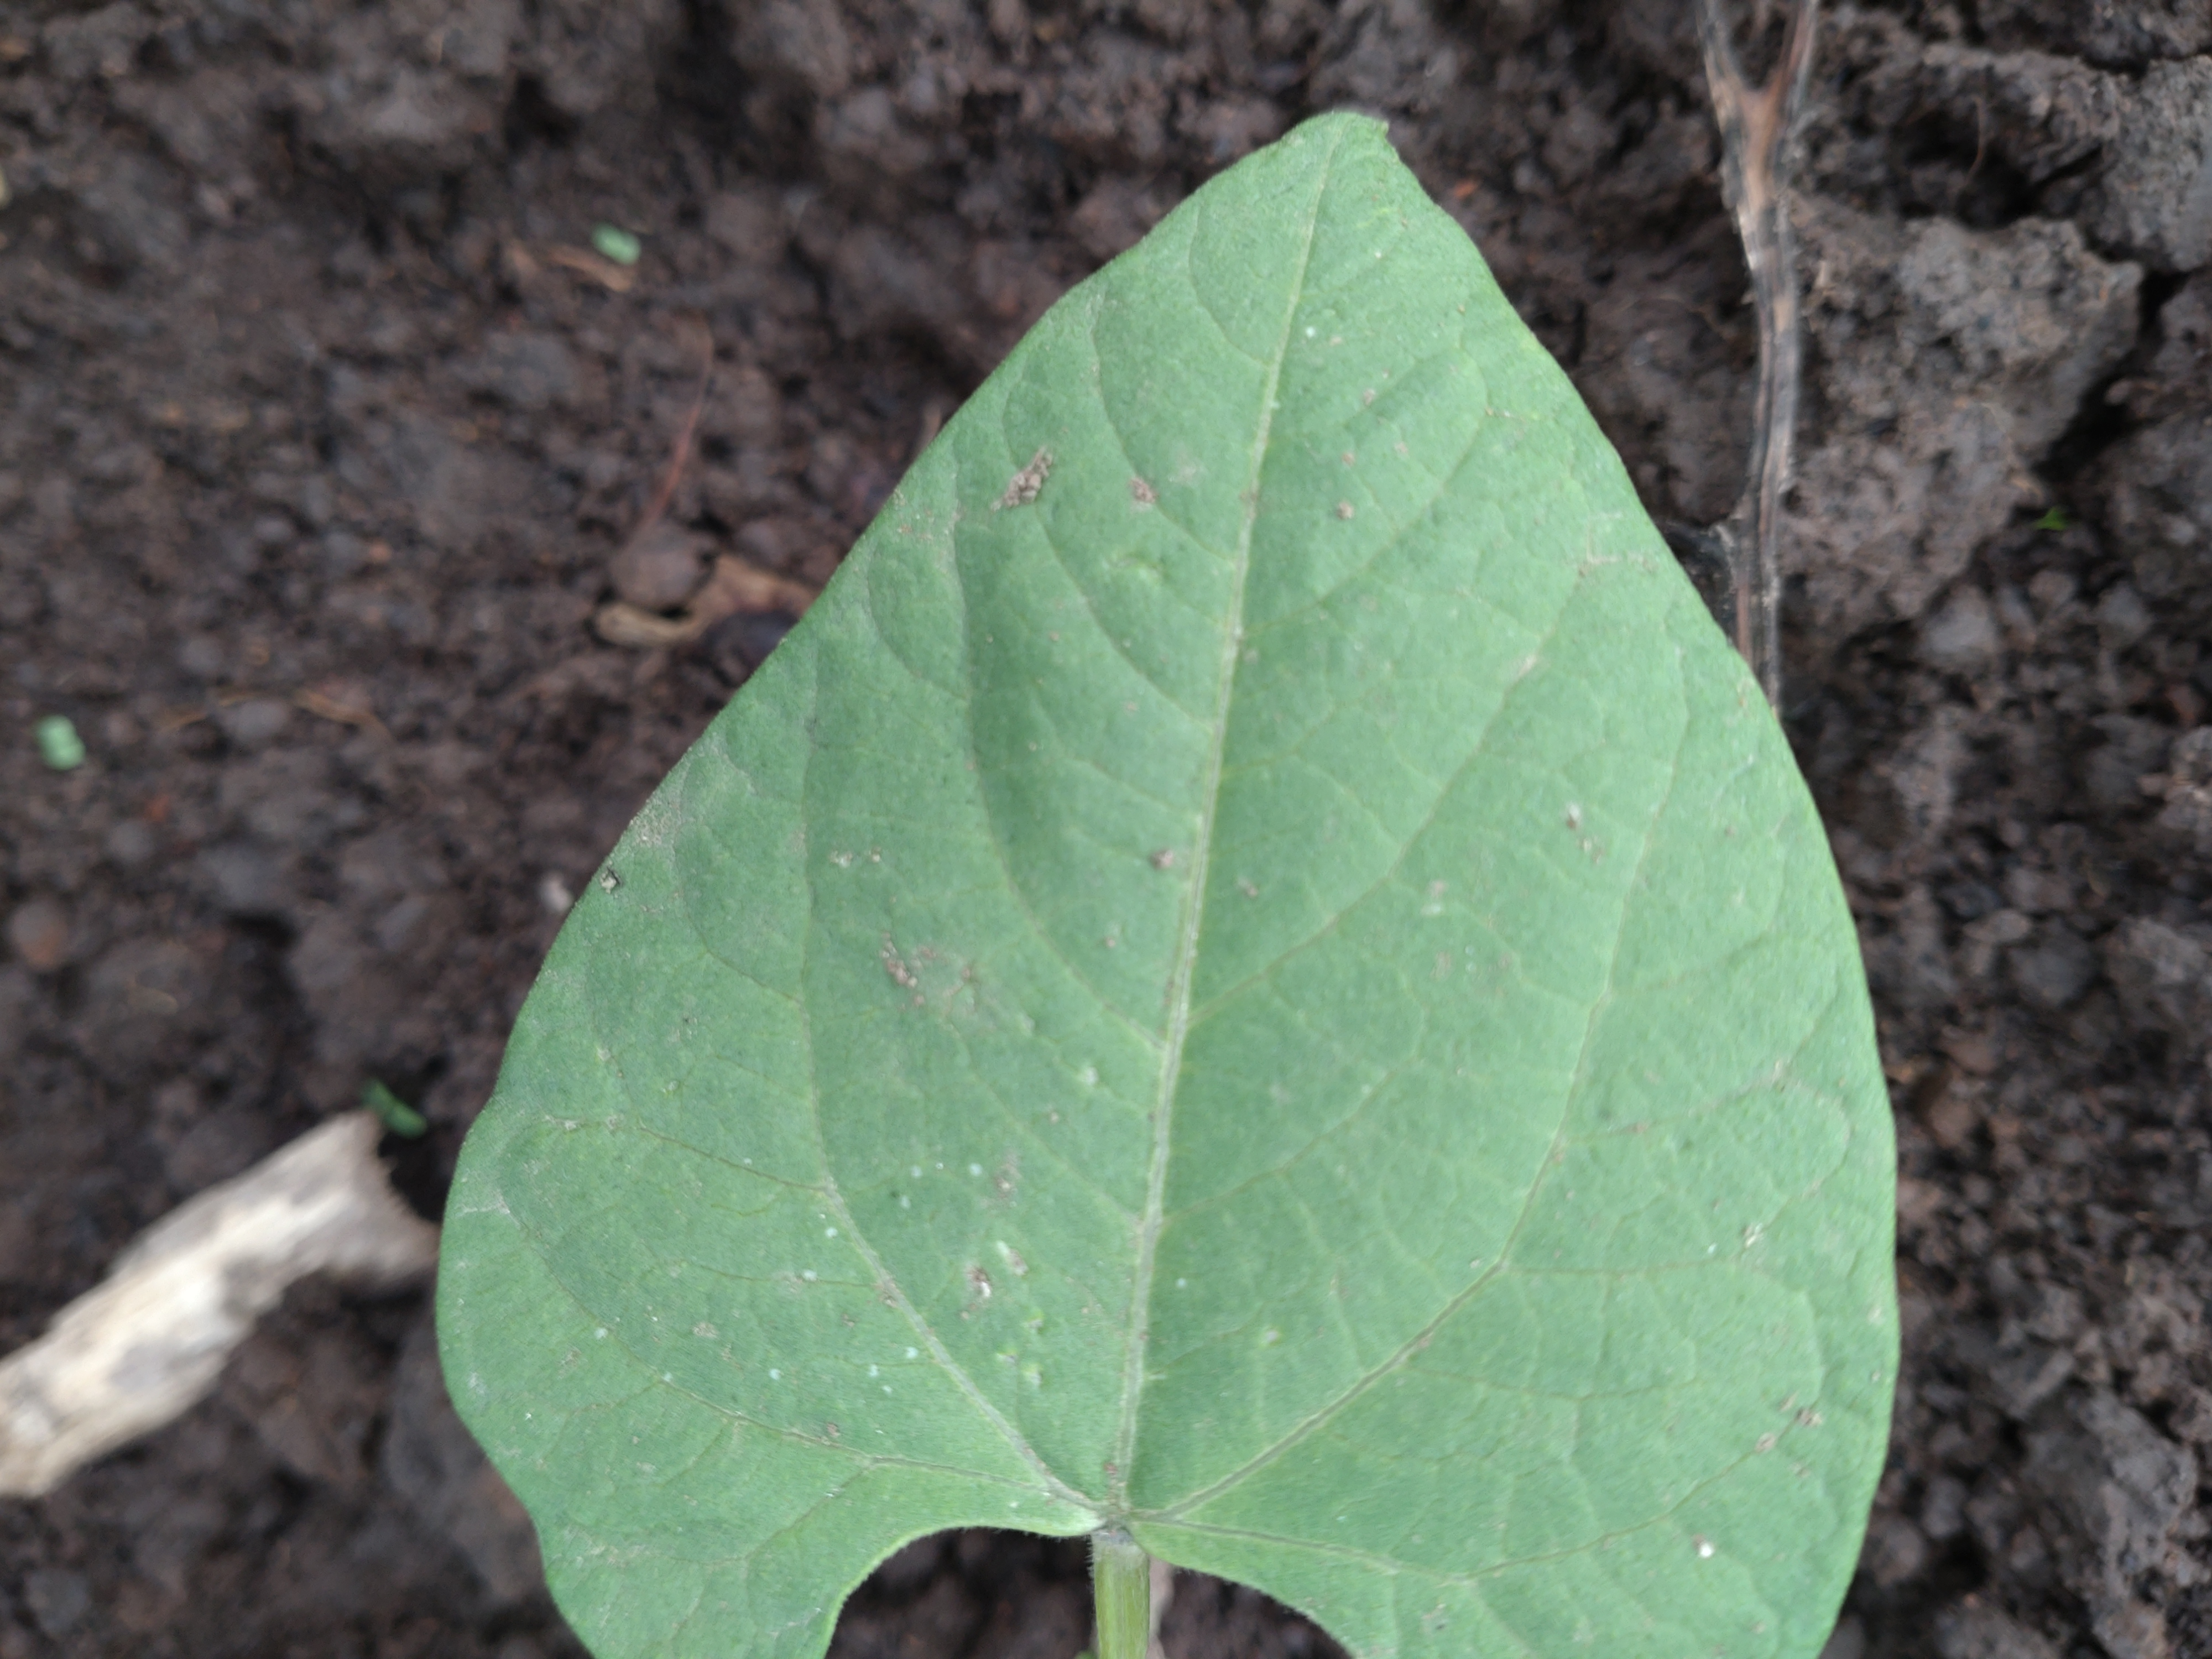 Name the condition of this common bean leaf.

healthy
